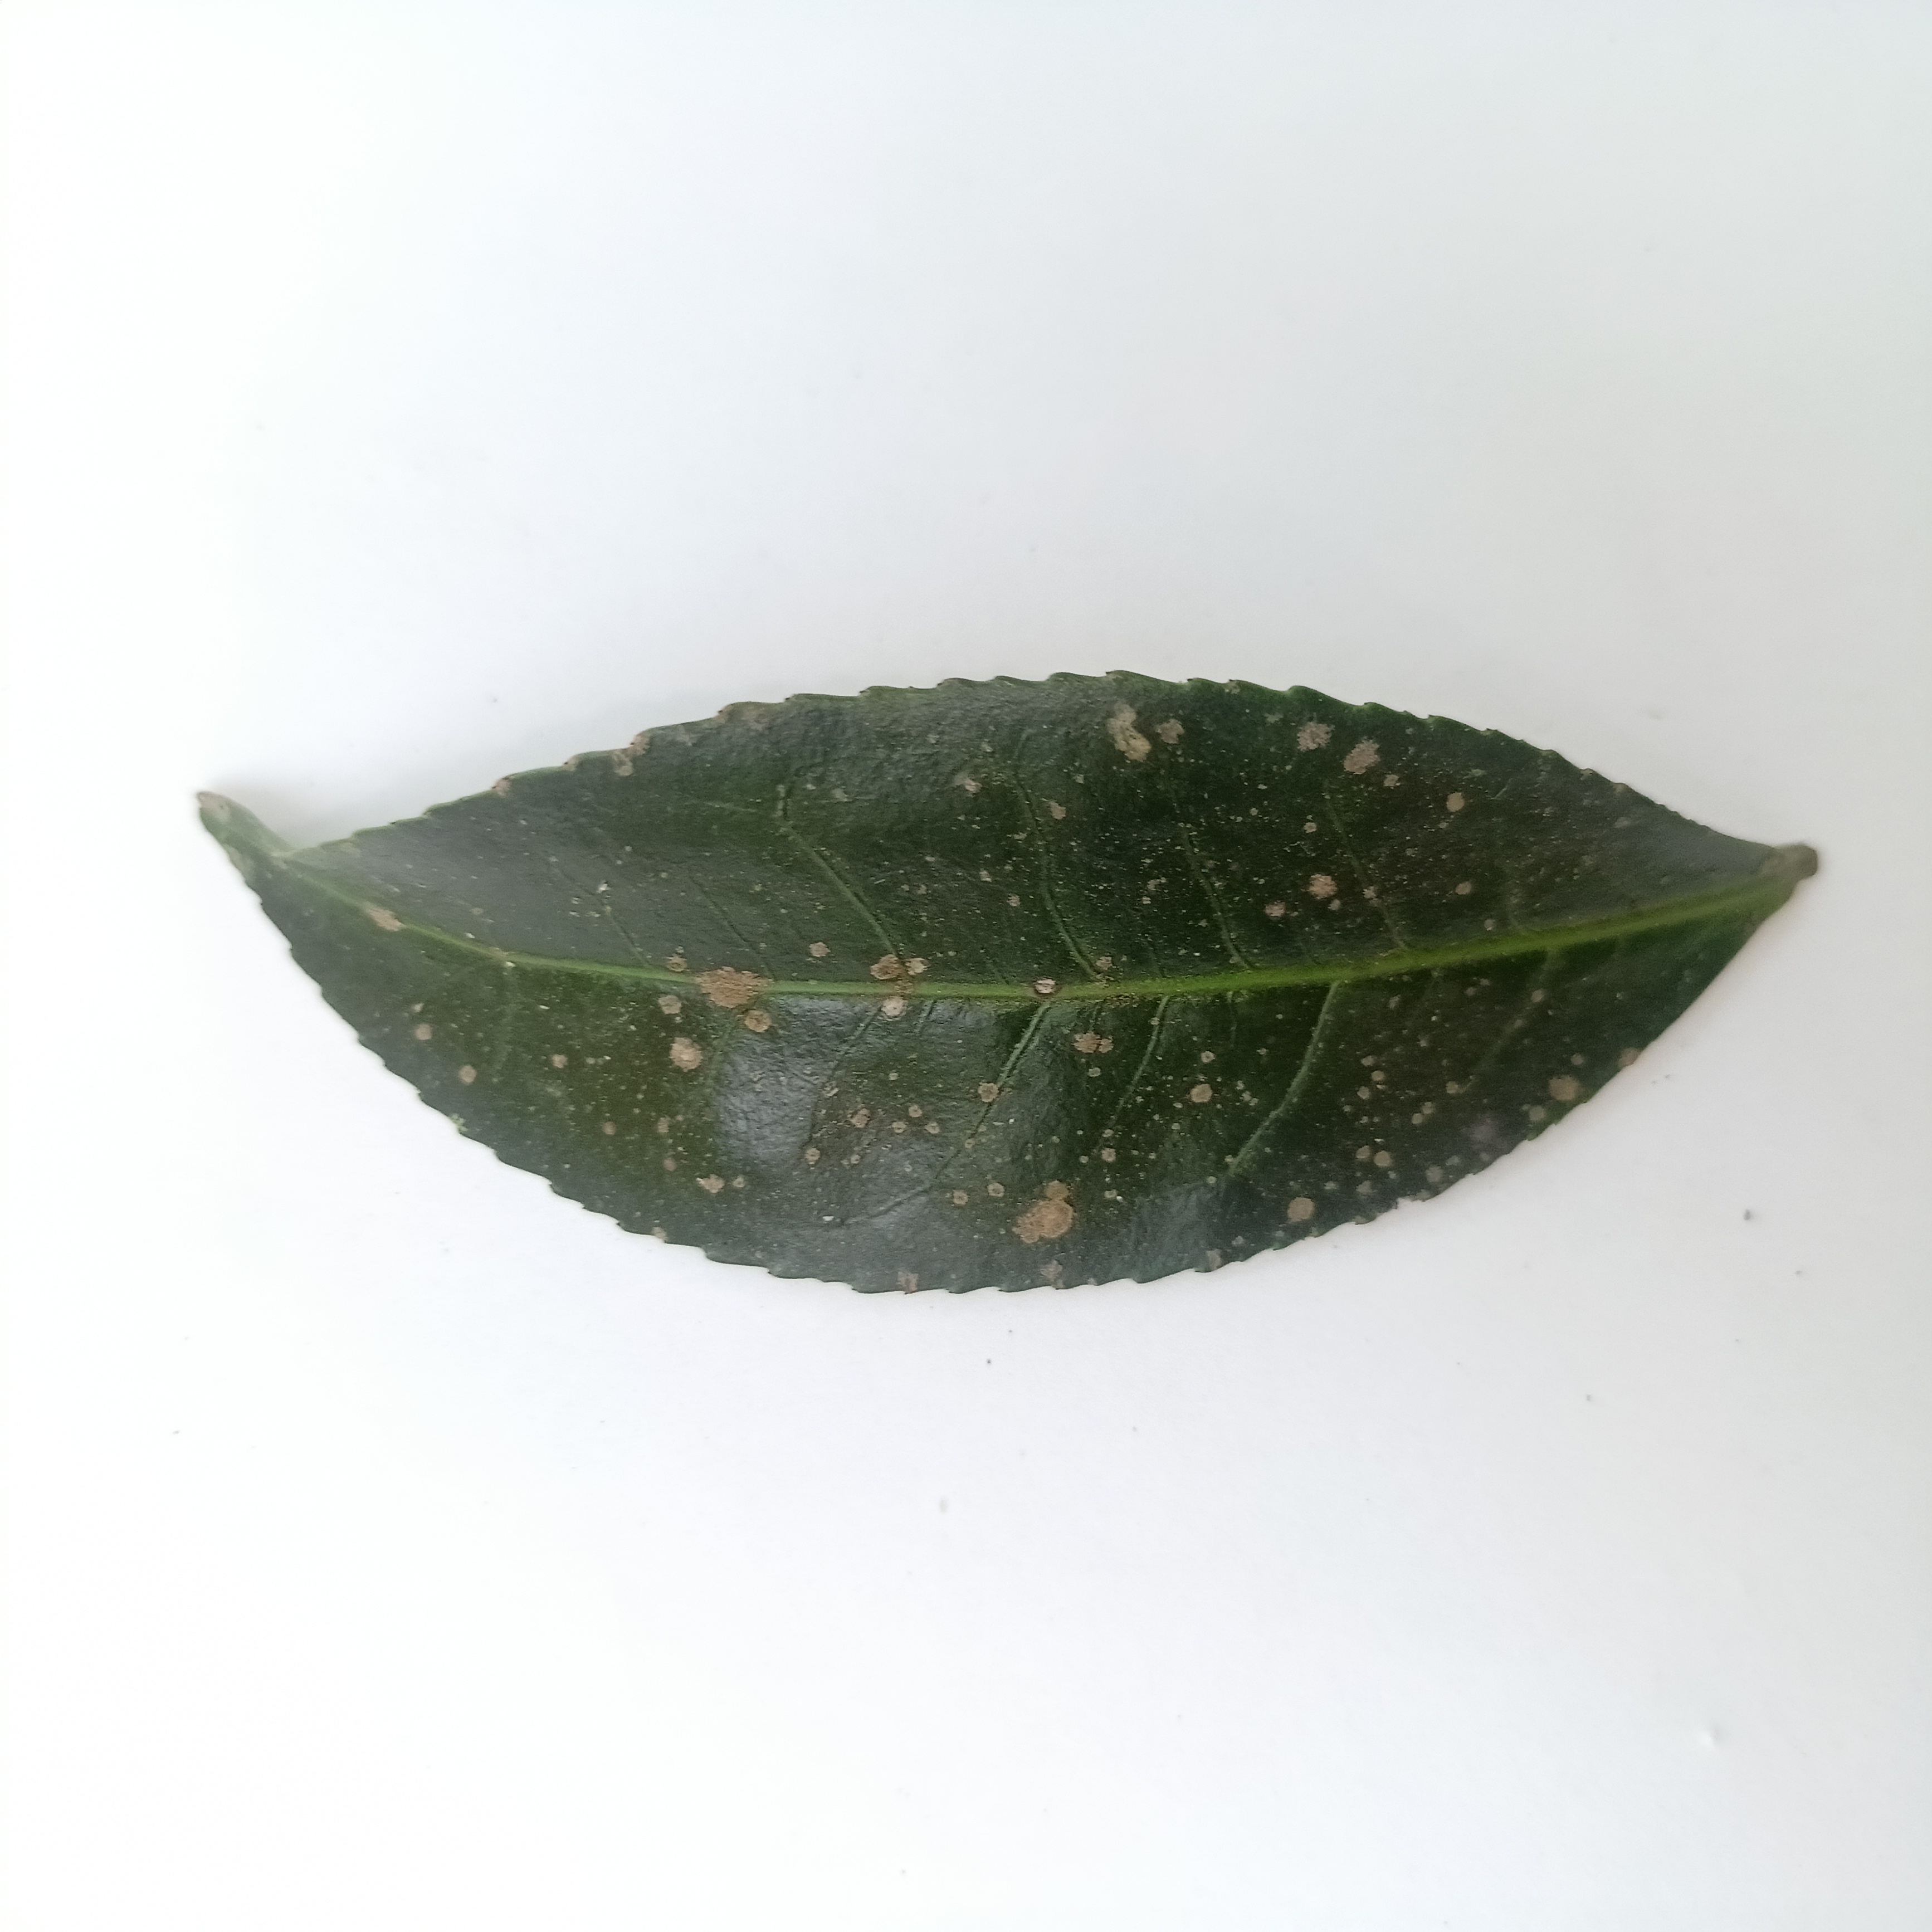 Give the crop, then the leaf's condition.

tea, algal leaf
